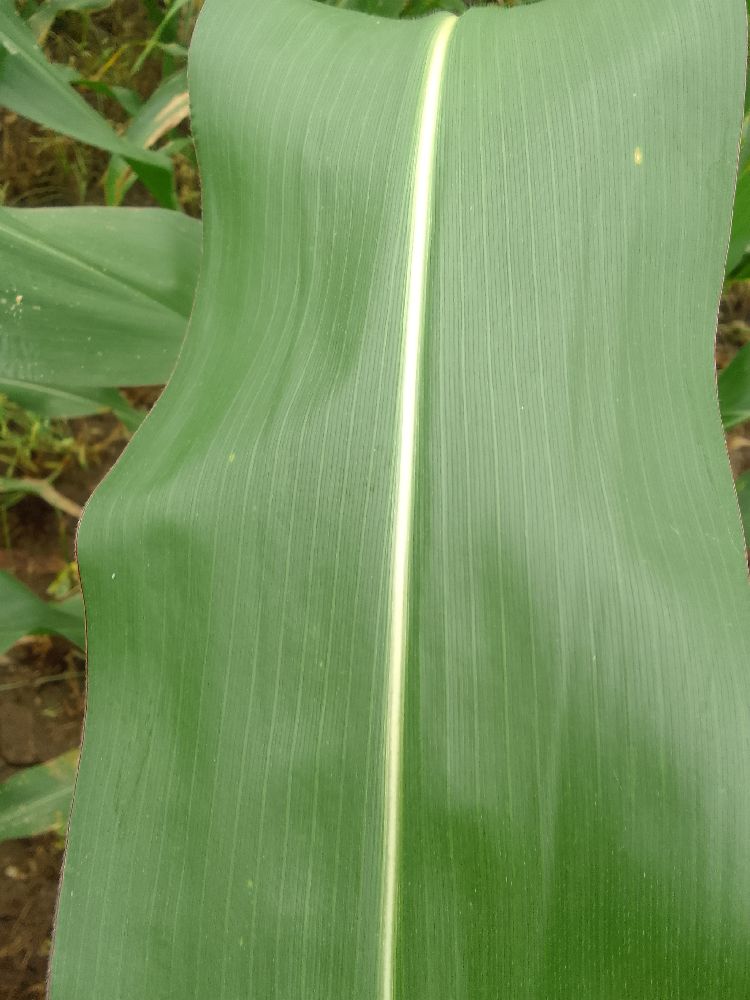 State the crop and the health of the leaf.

maize, healthy
